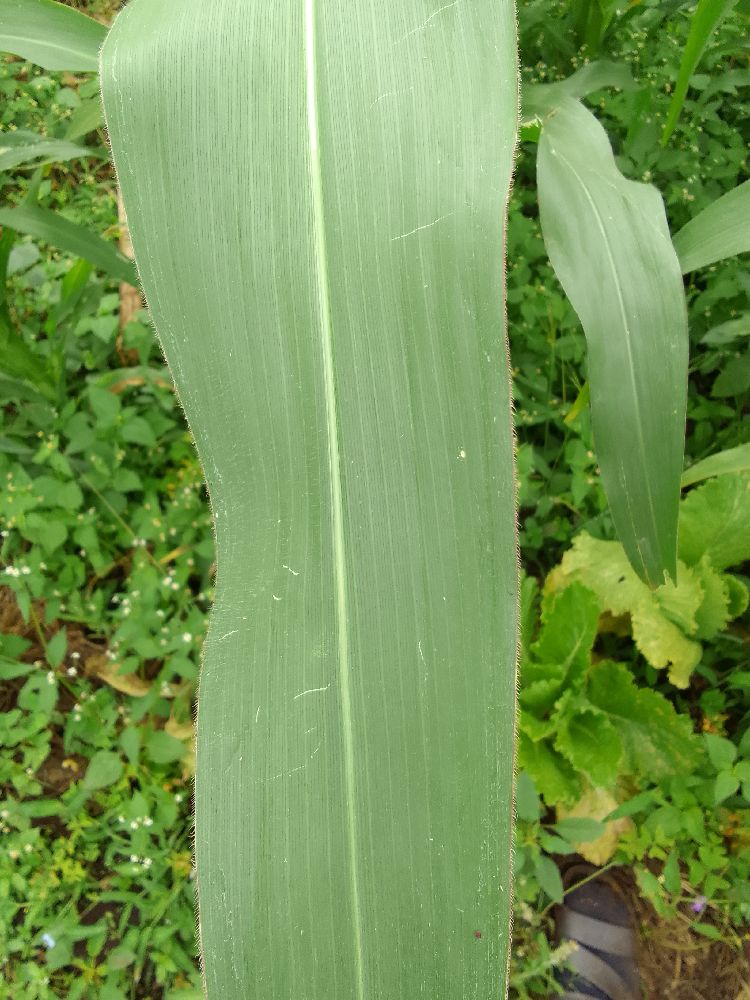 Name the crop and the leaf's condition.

maize, healthy
